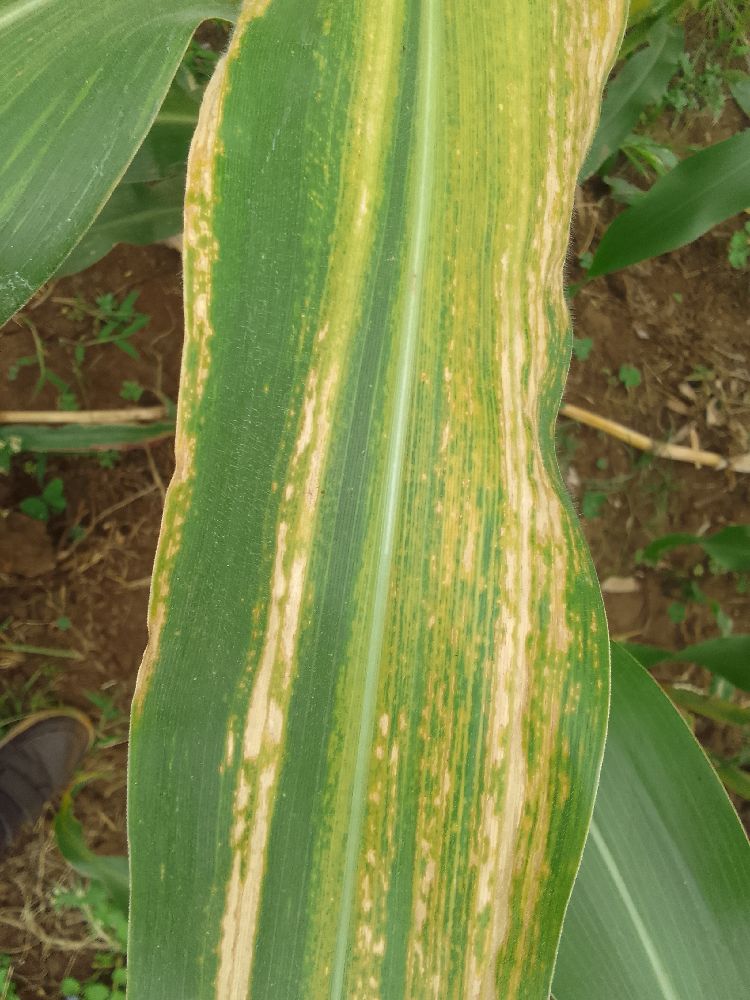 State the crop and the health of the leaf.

maize, maize lethal necrosis
